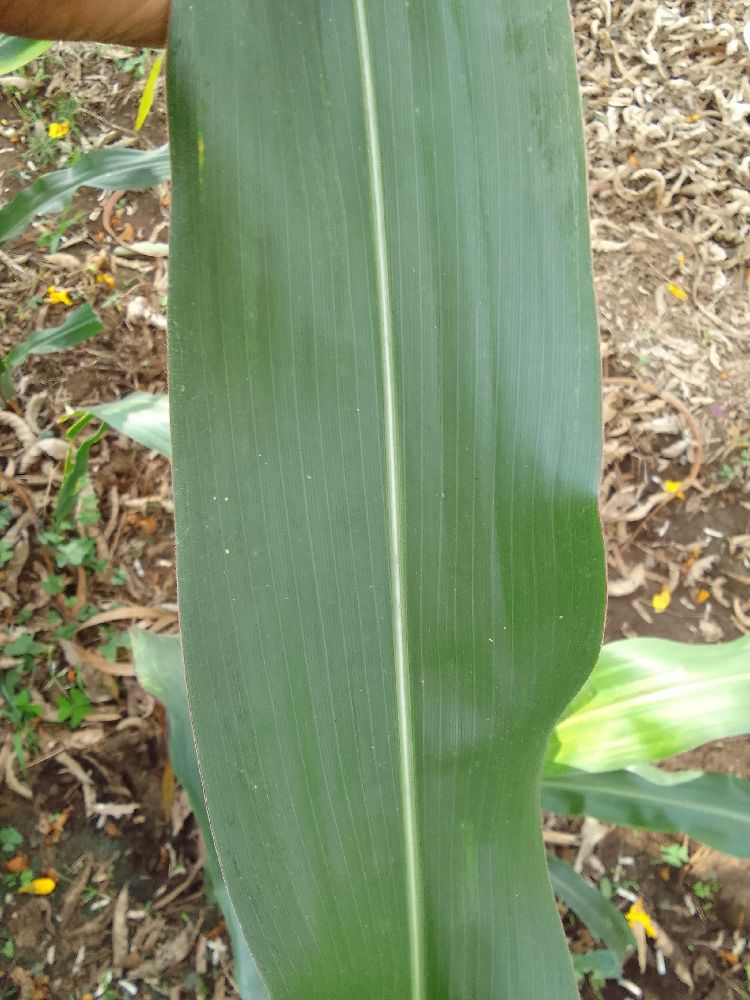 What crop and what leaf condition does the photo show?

maize, healthy
